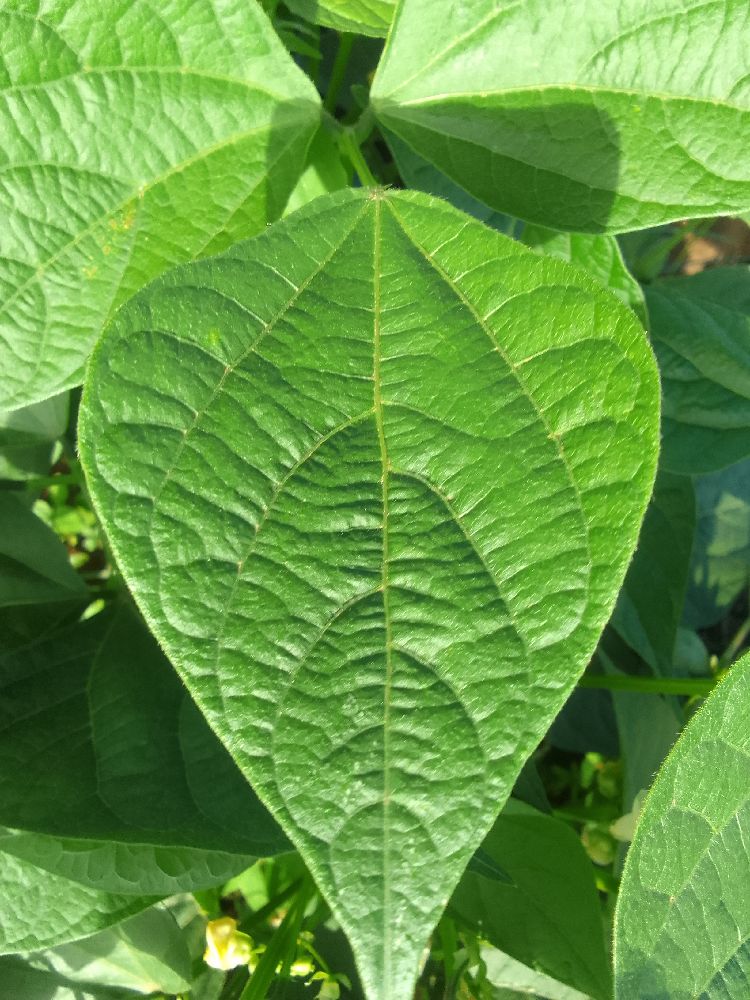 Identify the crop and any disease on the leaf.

common bean, healthy
